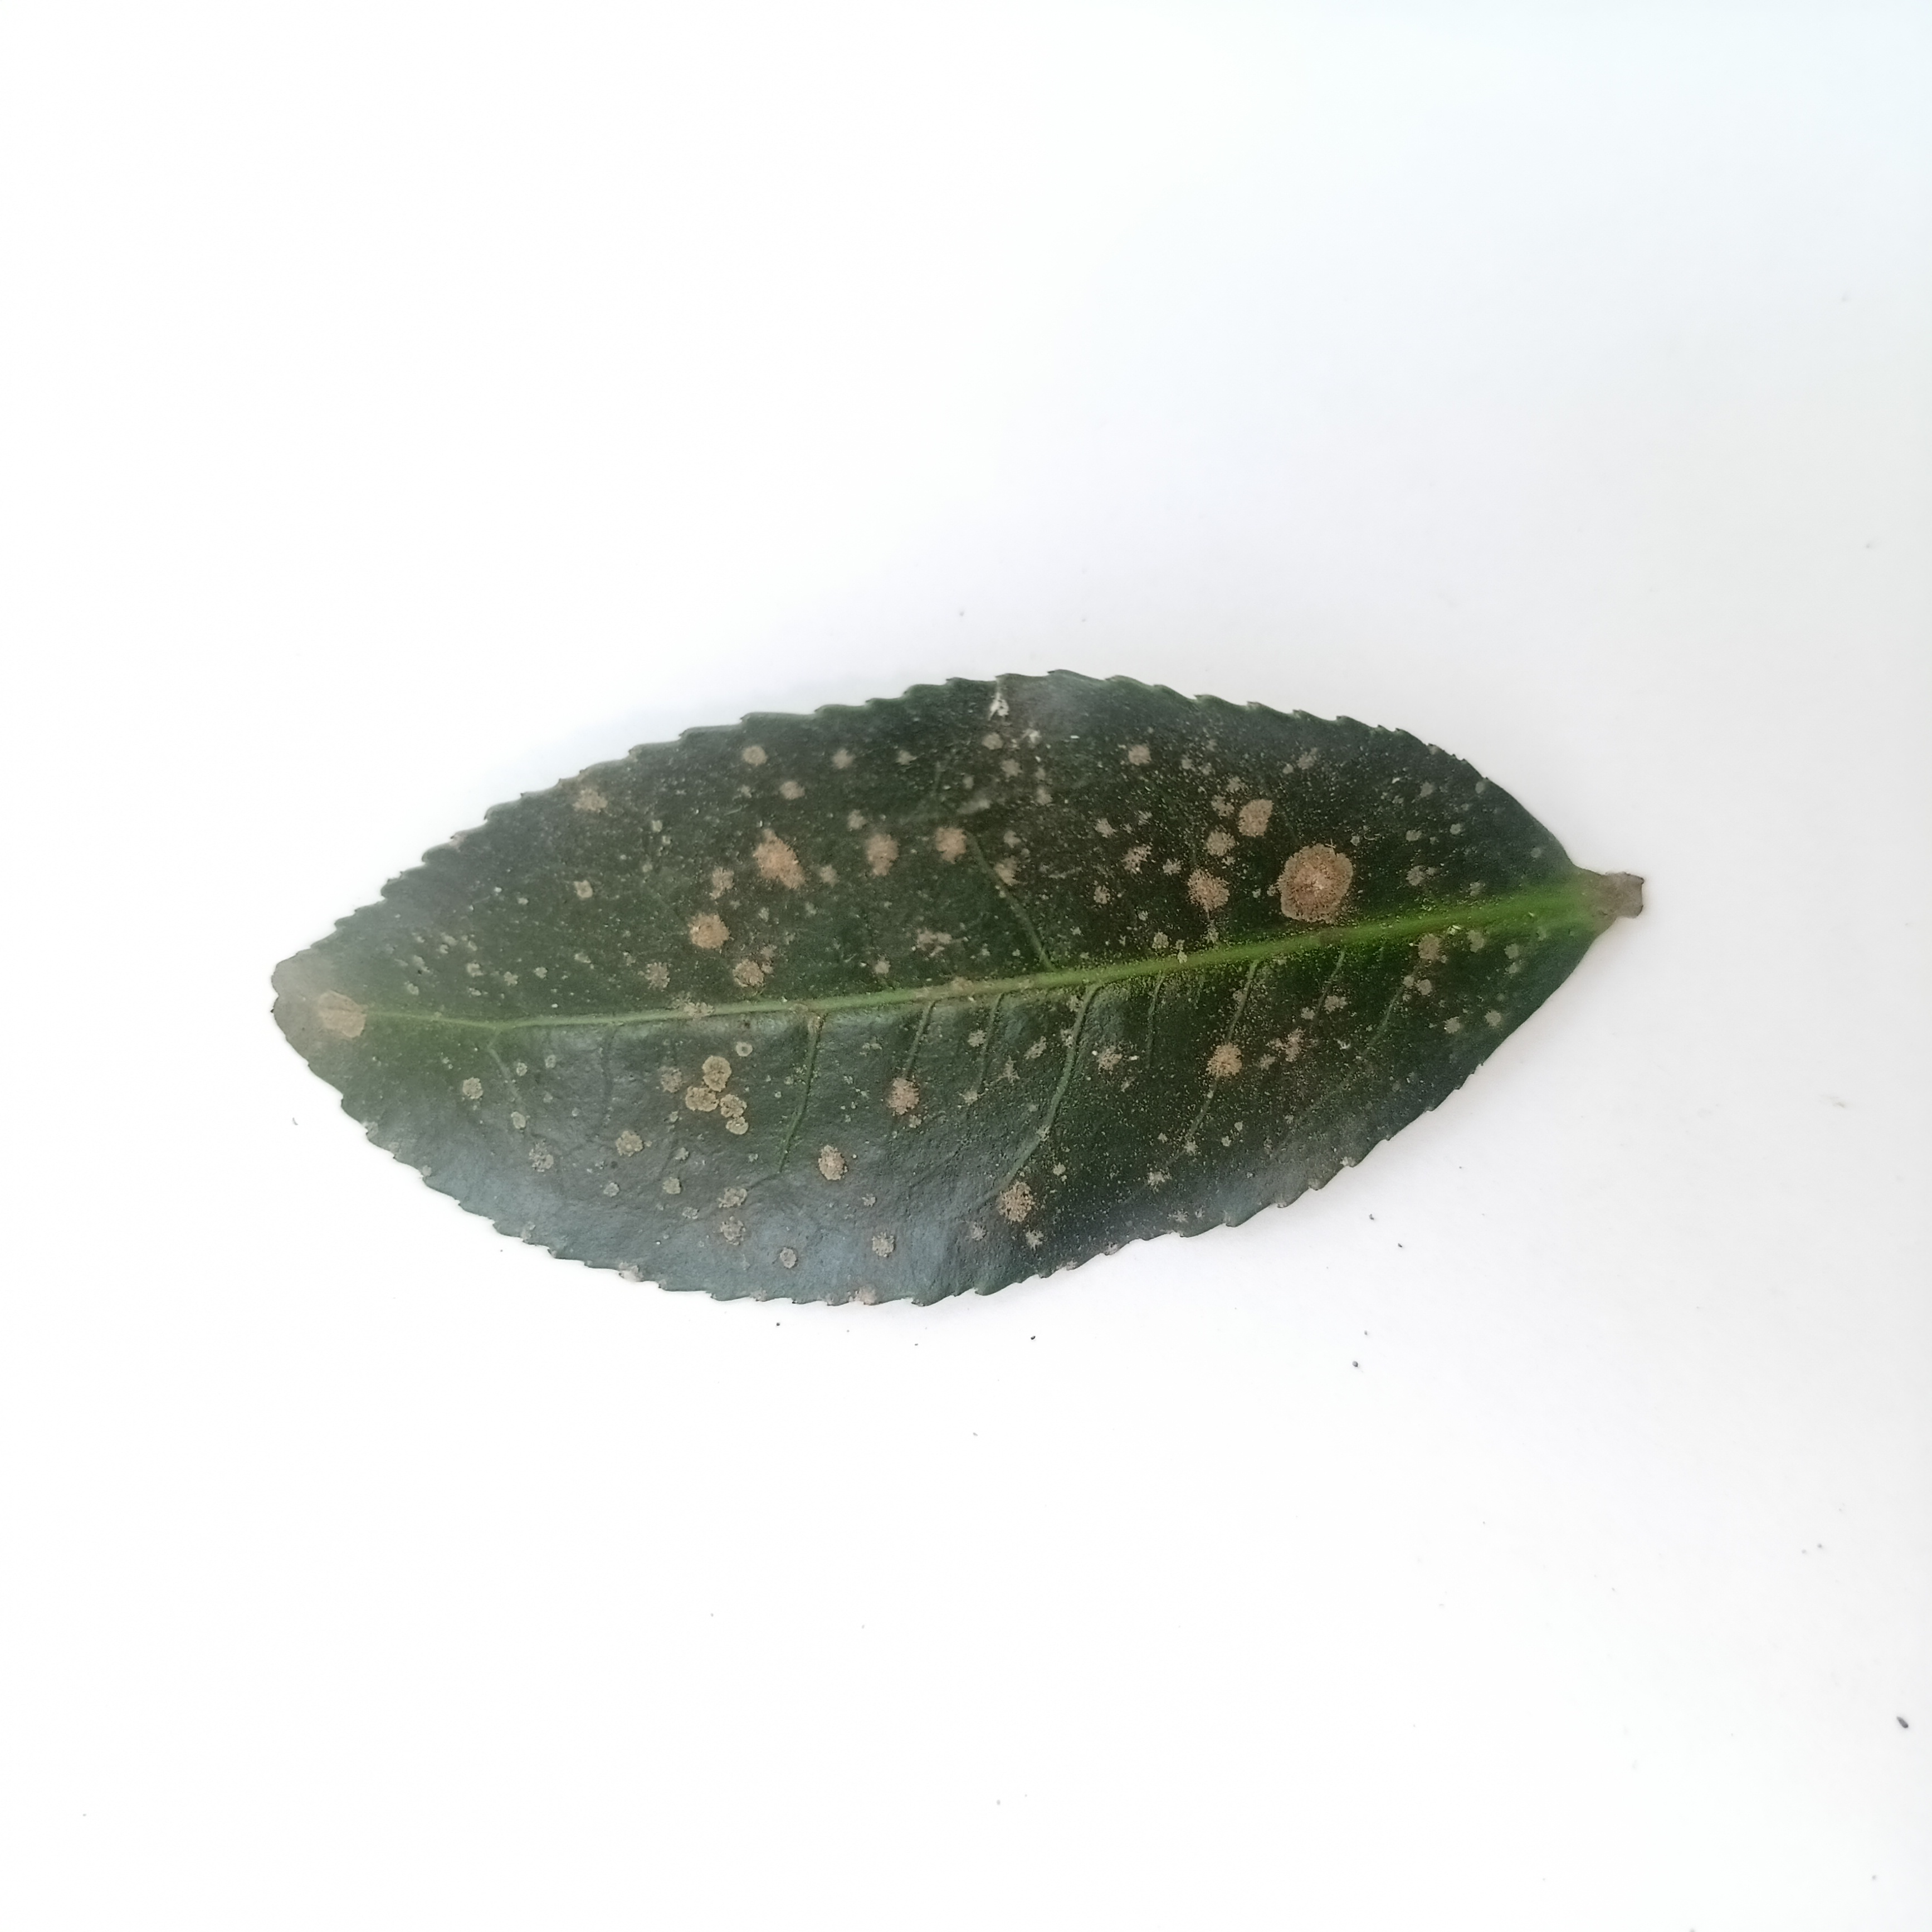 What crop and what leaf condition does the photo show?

tea, algal leaf
